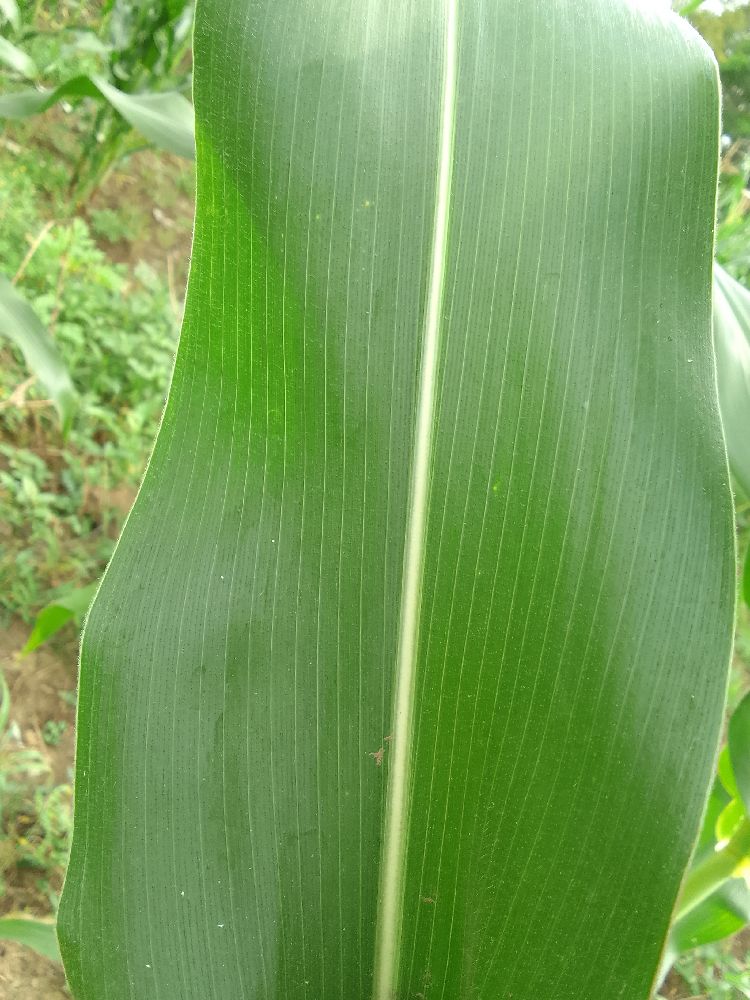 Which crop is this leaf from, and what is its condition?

maize, healthy
